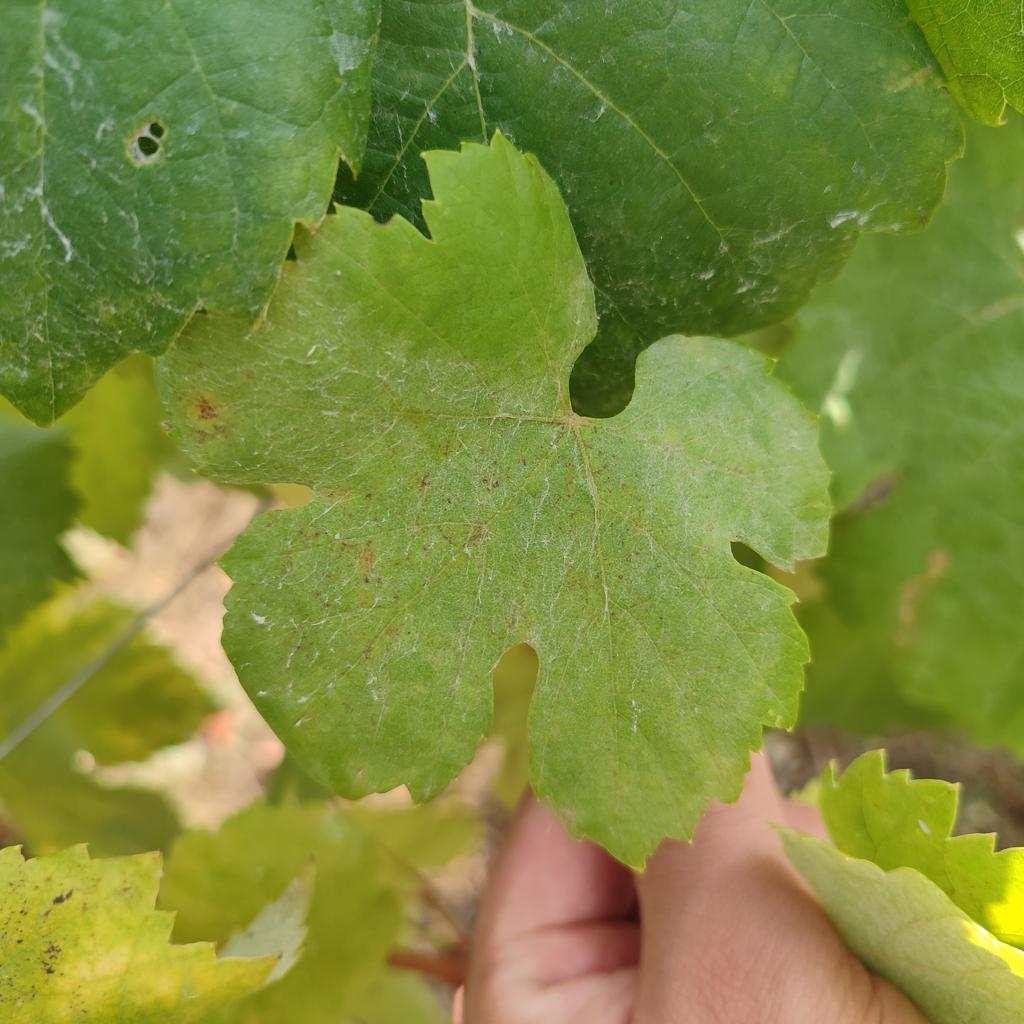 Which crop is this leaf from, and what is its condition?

grapevine, powdery mildew
